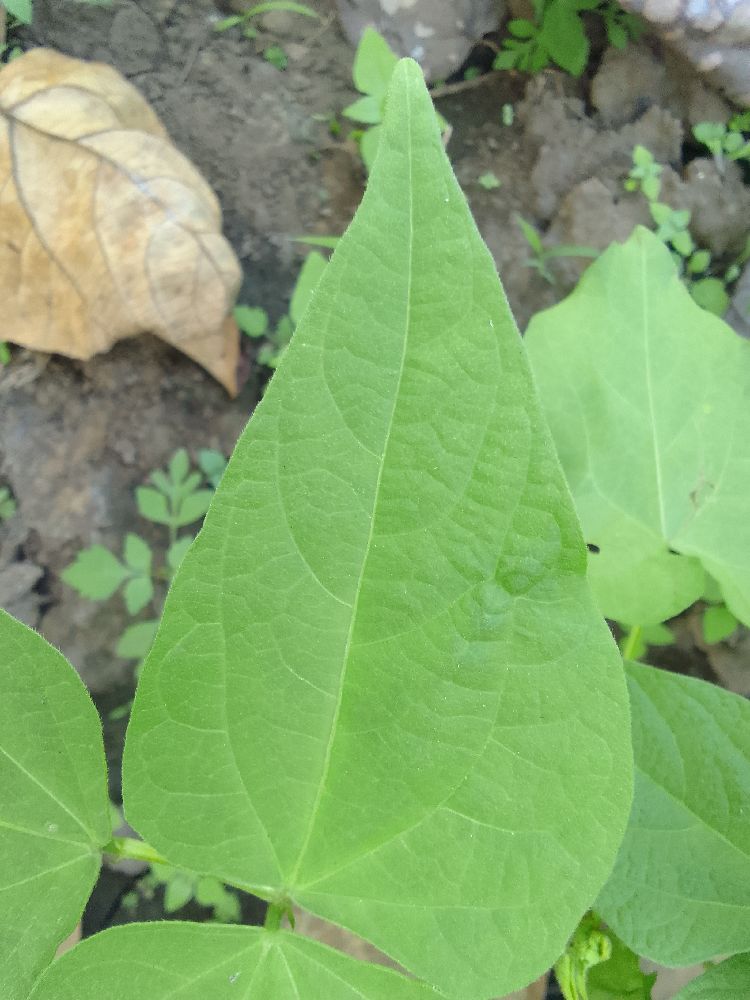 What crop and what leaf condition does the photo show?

common bean, healthy
